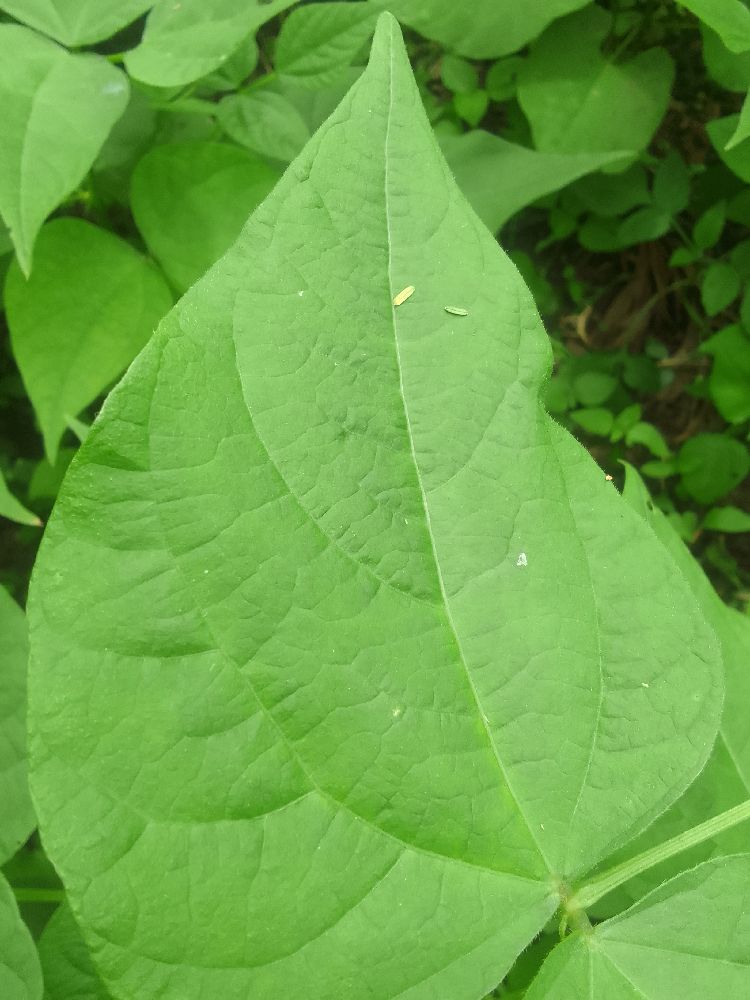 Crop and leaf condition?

common bean, healthy
